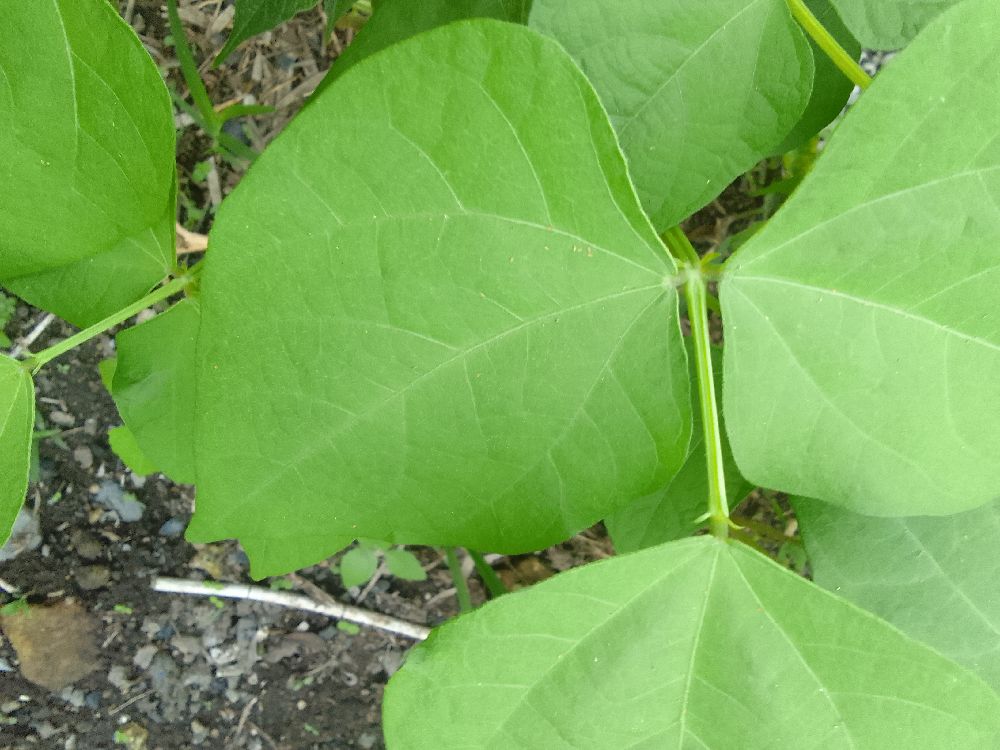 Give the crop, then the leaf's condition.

common bean, healthy
